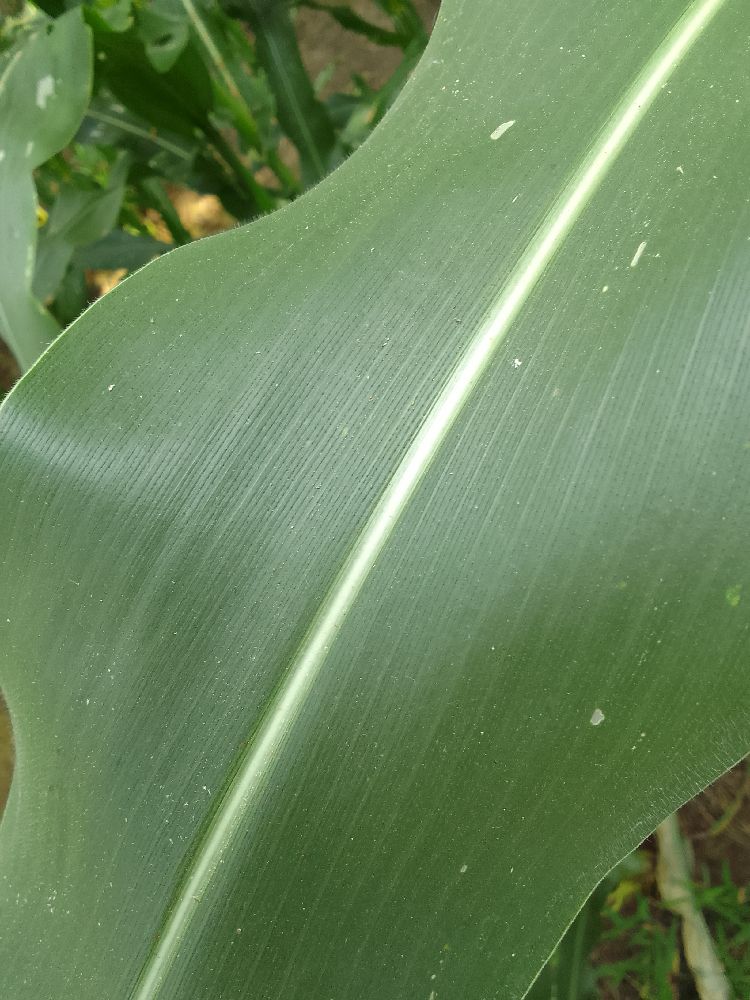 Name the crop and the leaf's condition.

maize, healthy
